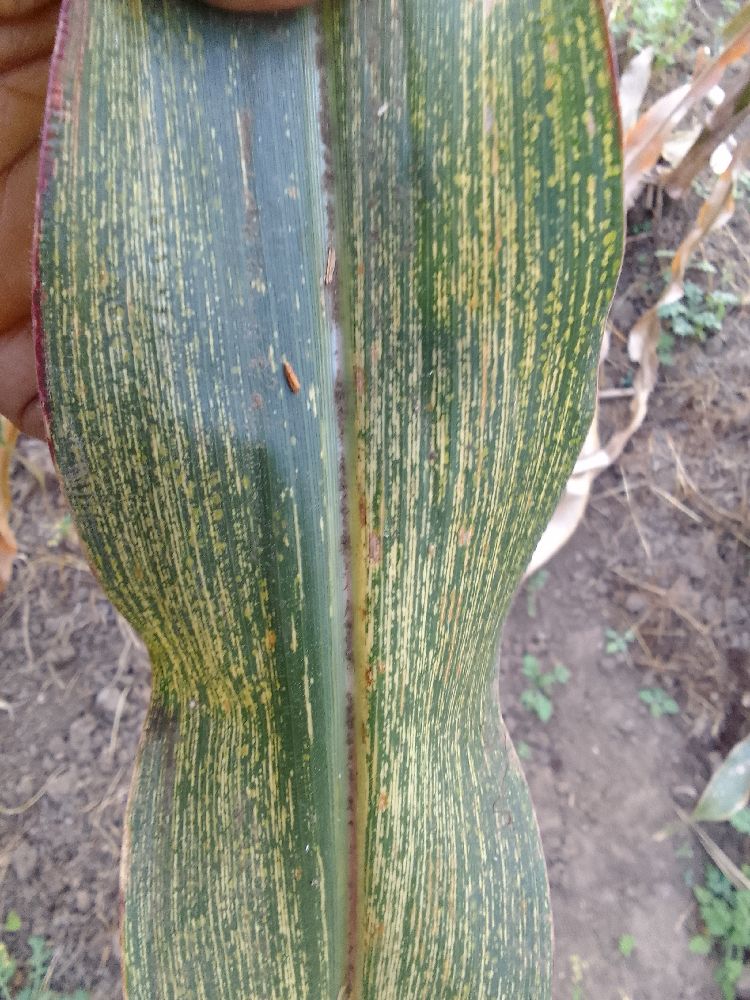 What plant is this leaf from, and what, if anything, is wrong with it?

maize, maize streak virus
